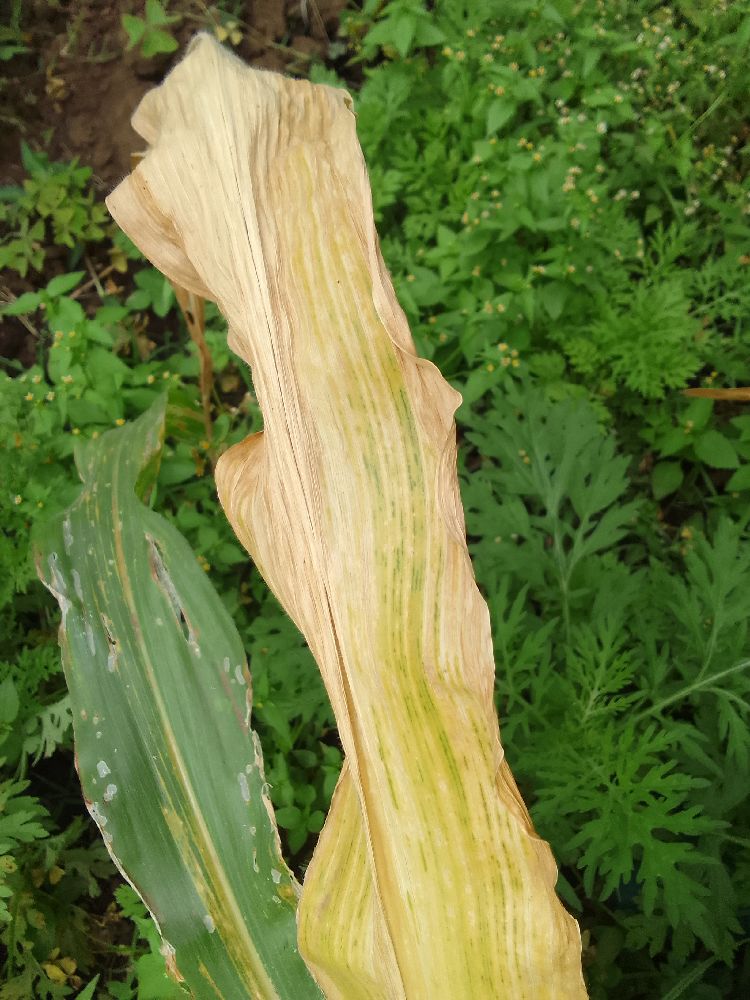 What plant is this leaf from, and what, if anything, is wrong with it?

maize, maize lethal necrosis
